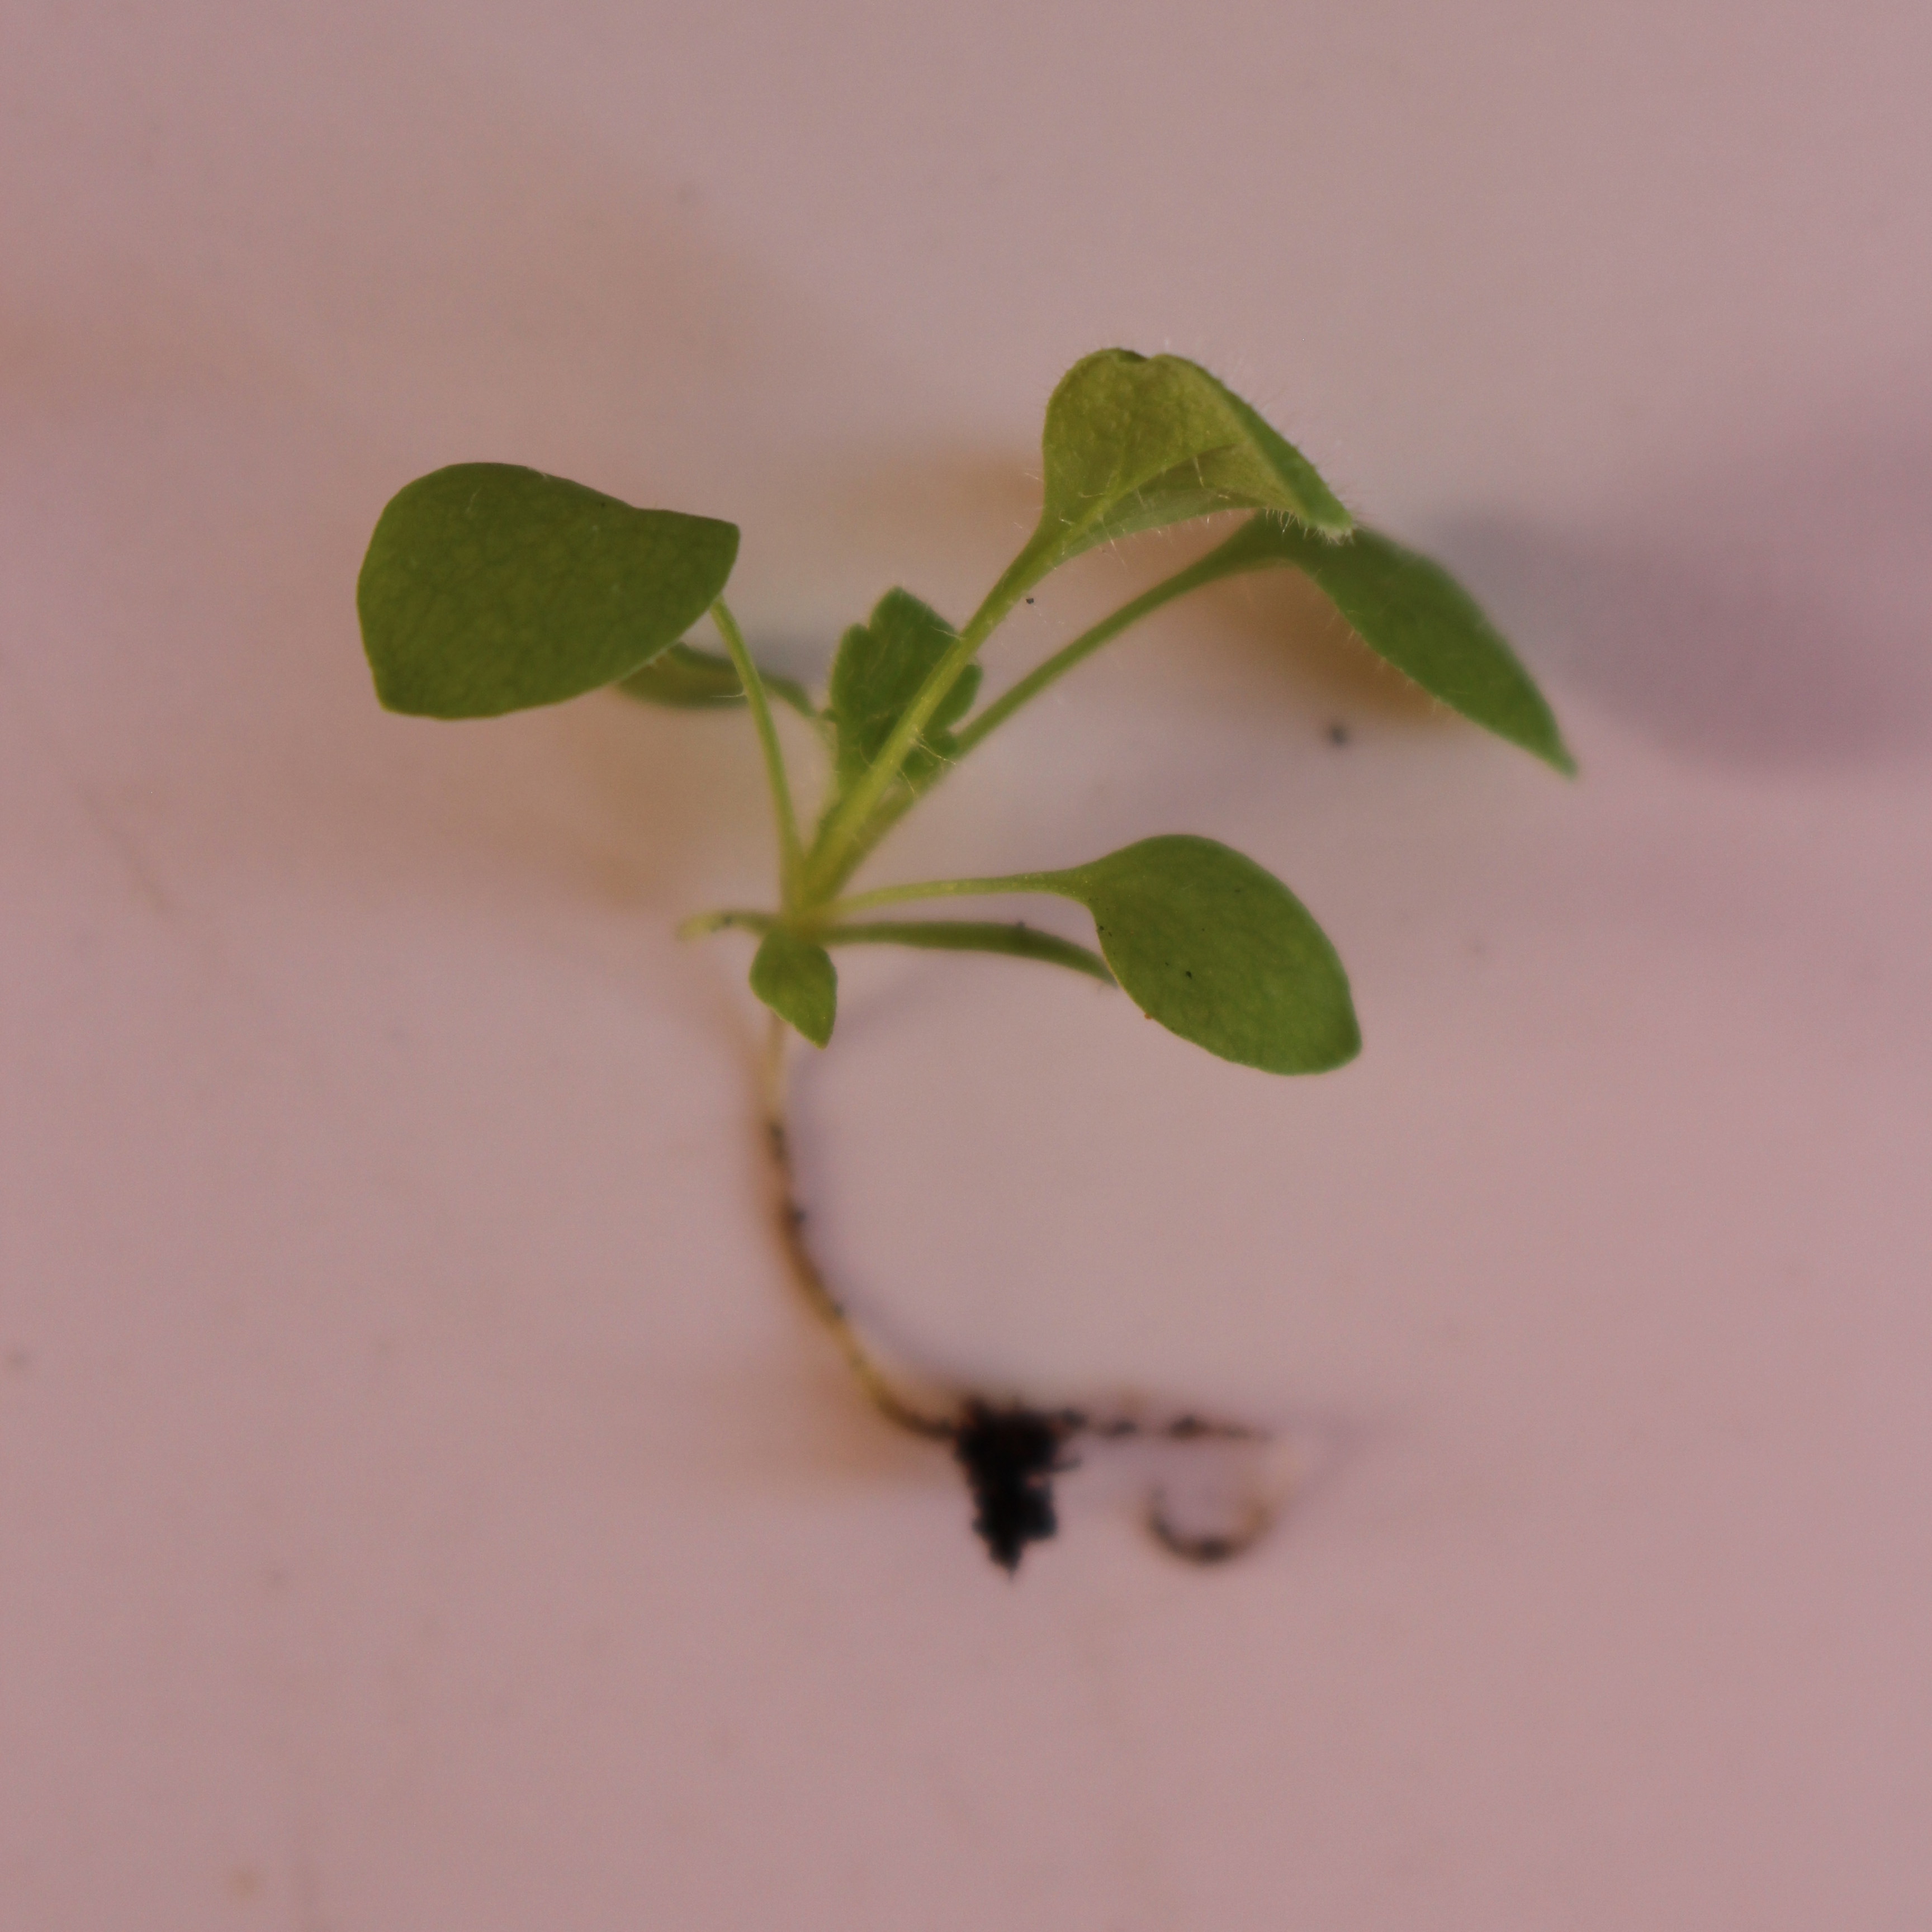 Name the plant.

Papaver rhoeas
